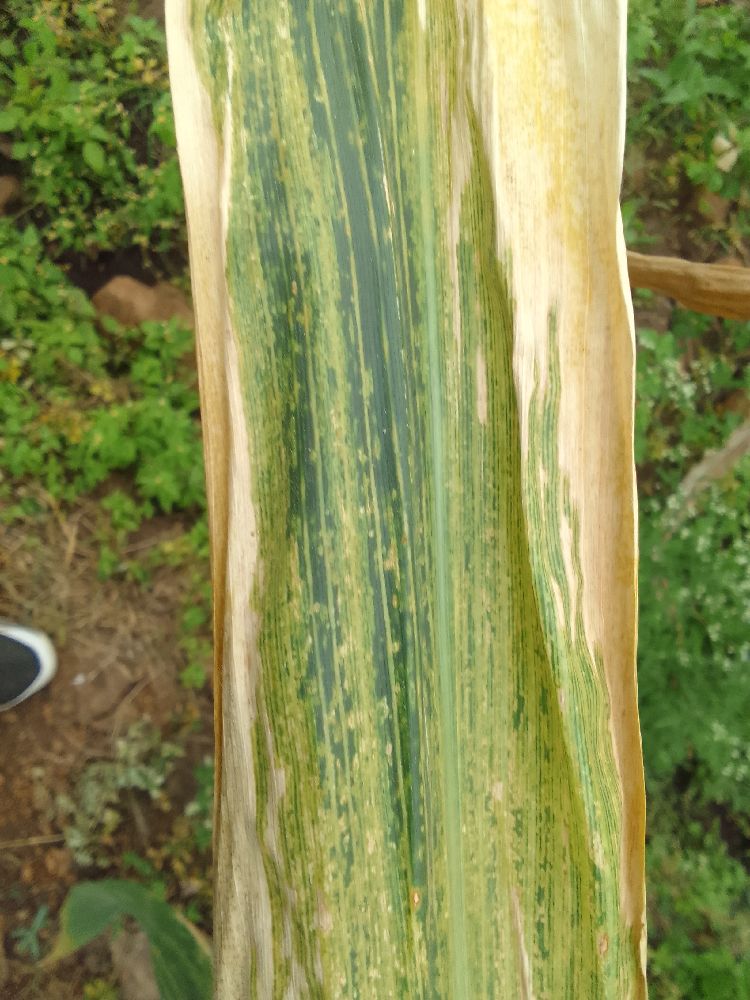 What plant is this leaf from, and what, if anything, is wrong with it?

maize, maize lethal necrosis
